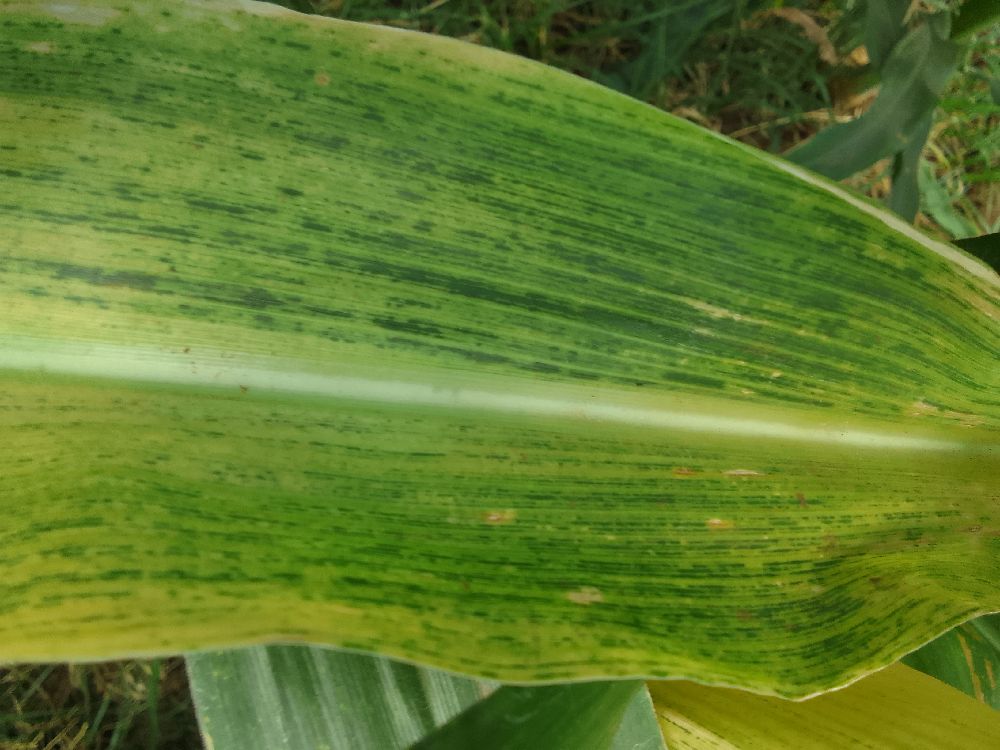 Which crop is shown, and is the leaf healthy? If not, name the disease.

maize, maize lethal necrosis
